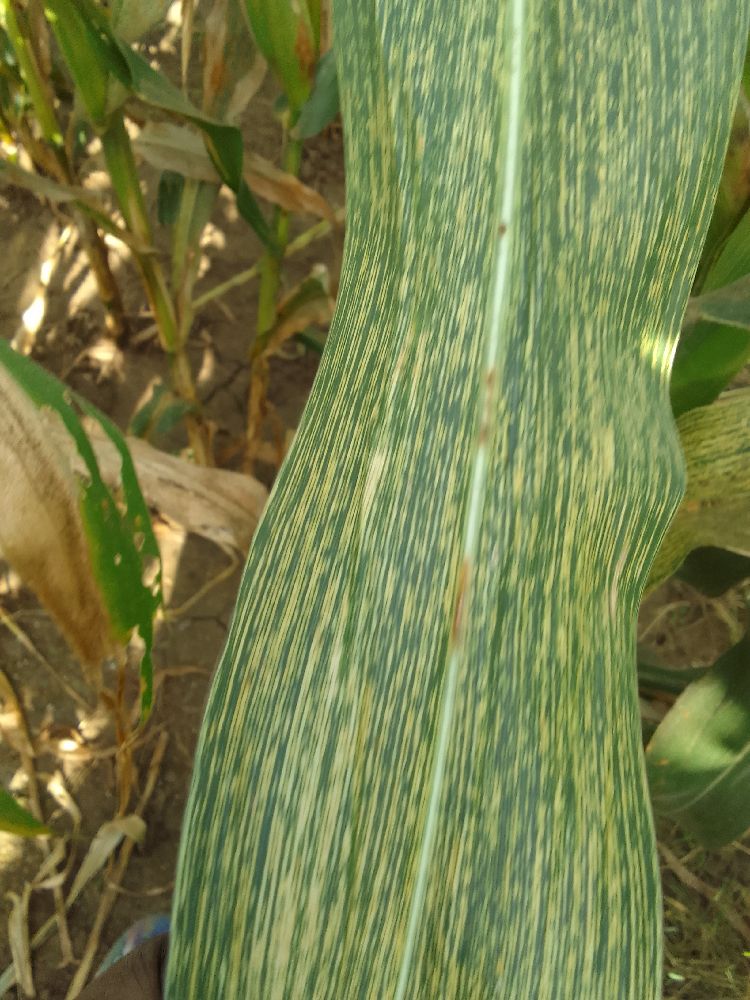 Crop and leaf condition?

maize, maize streak virus
